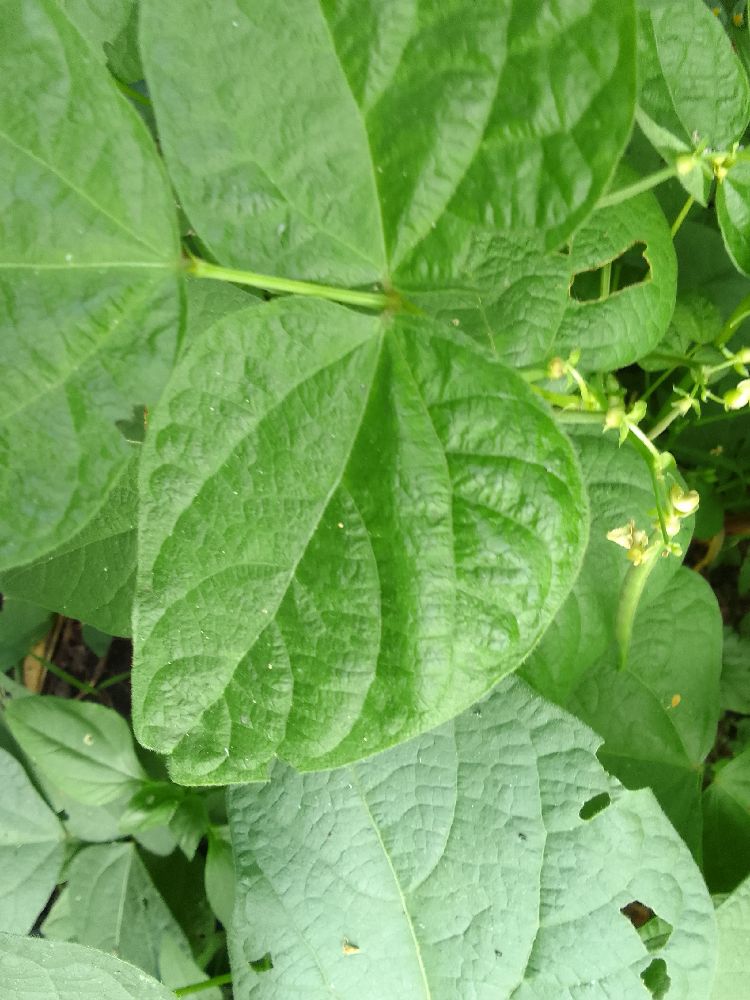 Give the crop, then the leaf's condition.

common bean, healthy
